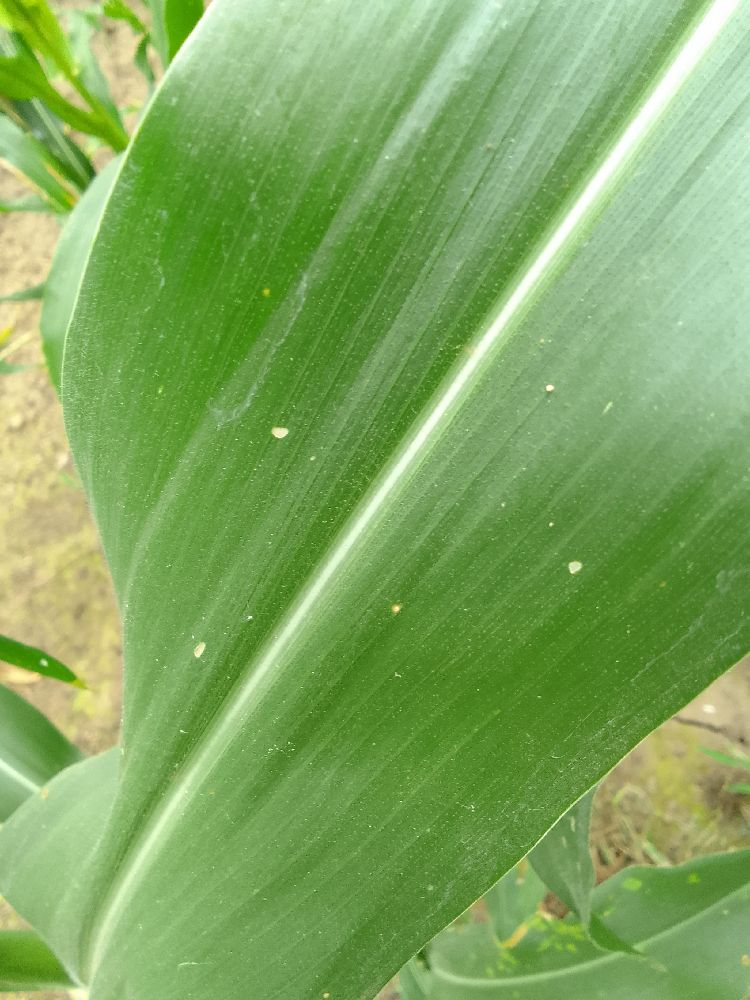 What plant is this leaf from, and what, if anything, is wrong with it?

maize, healthy
